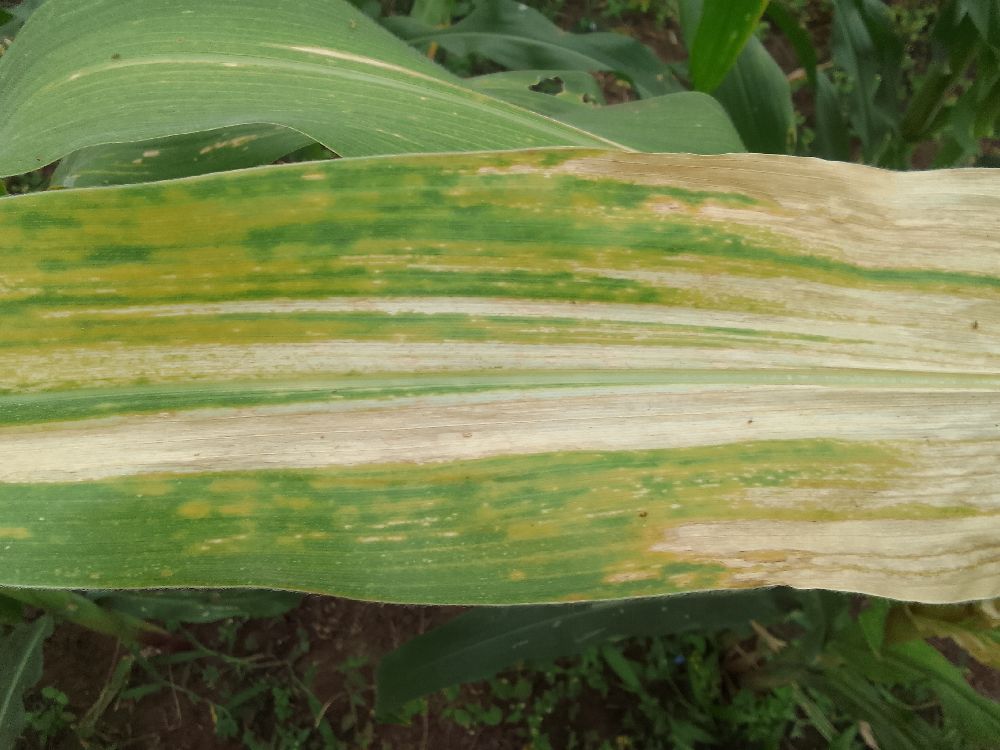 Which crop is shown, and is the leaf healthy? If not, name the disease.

maize, maize lethal necrosis
